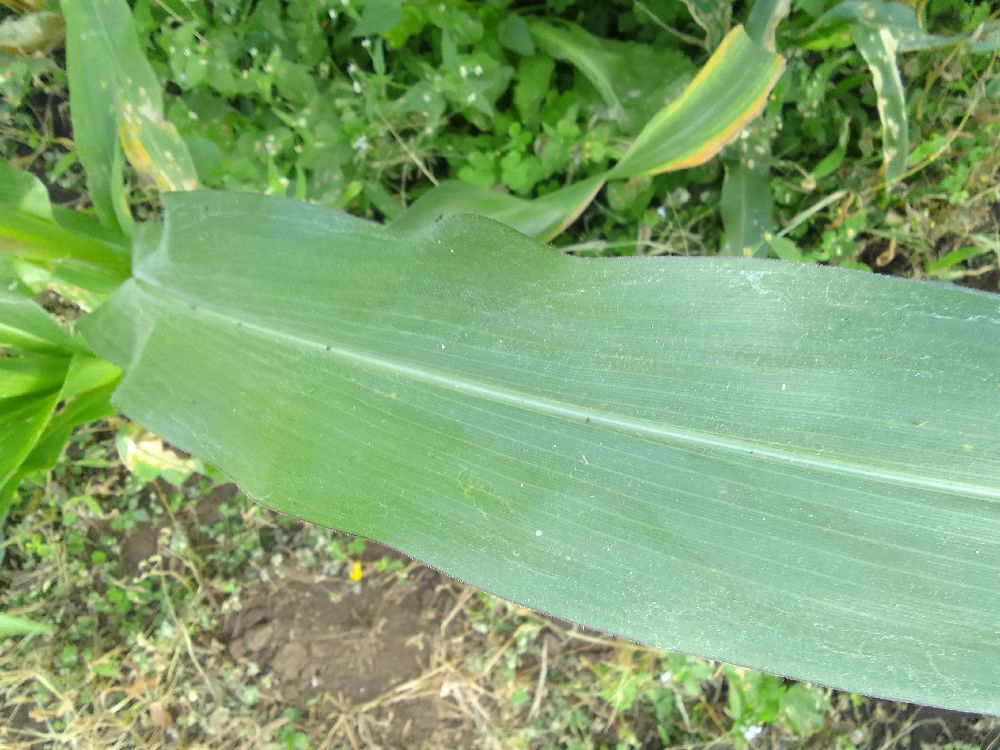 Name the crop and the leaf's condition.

maize, healthy
